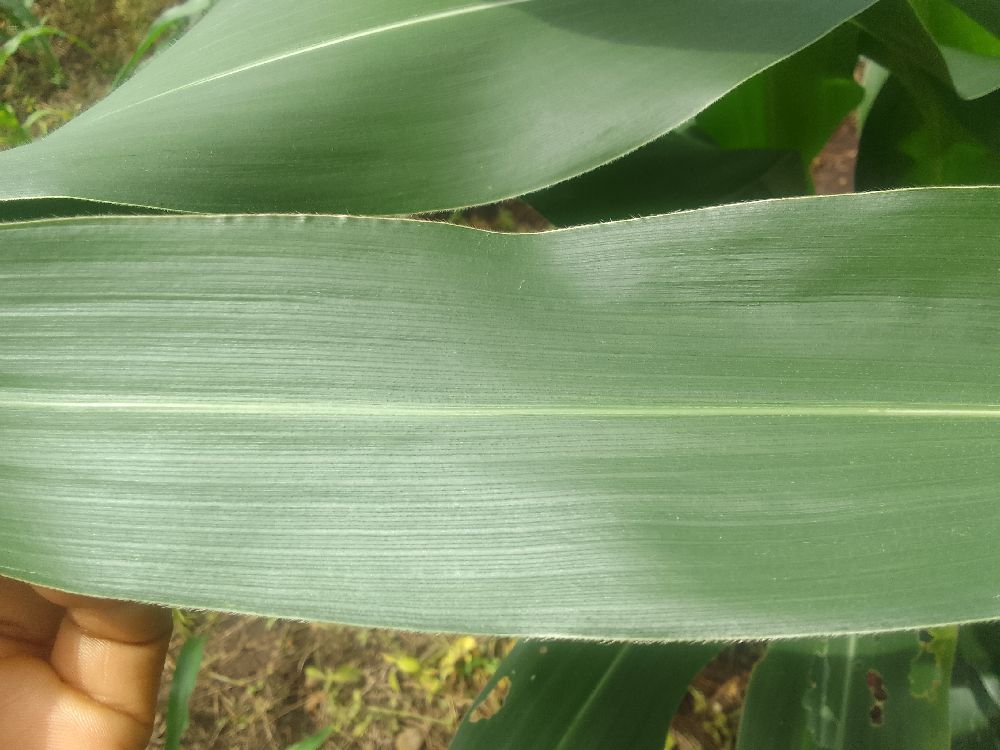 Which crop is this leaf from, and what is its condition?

maize, healthy
